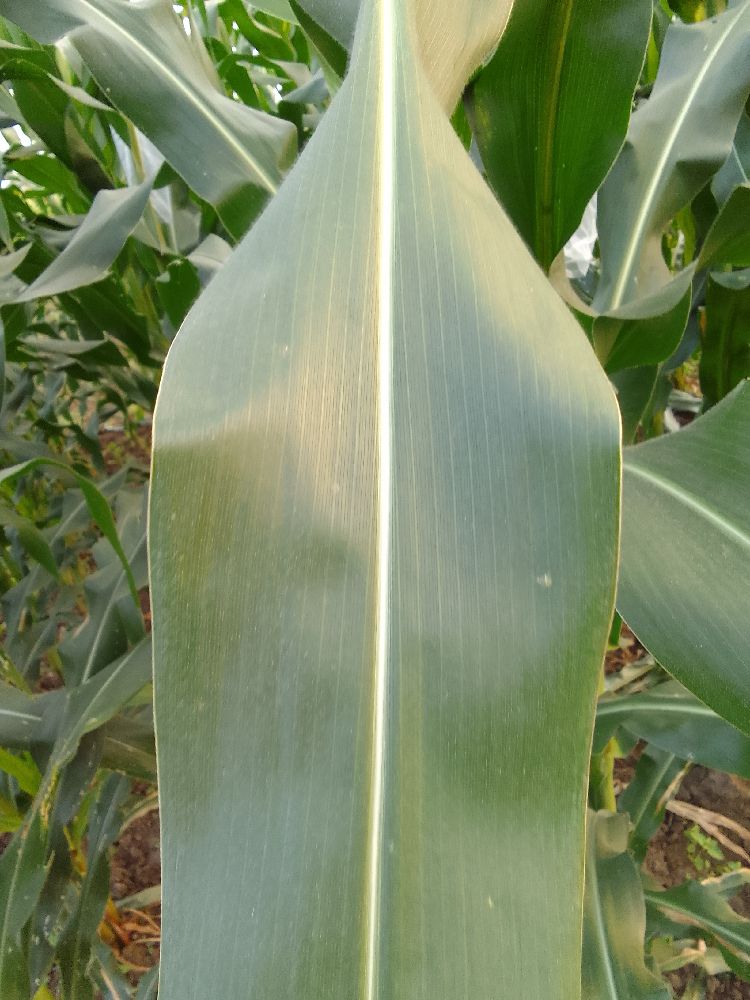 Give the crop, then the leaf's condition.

maize, healthy
